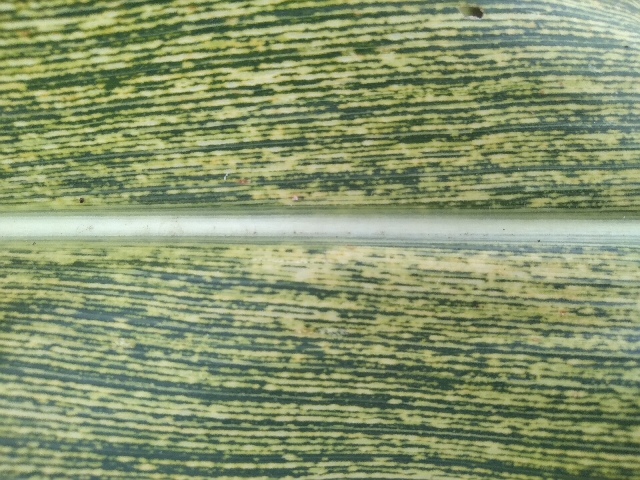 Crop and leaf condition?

maize, maize streak virus
